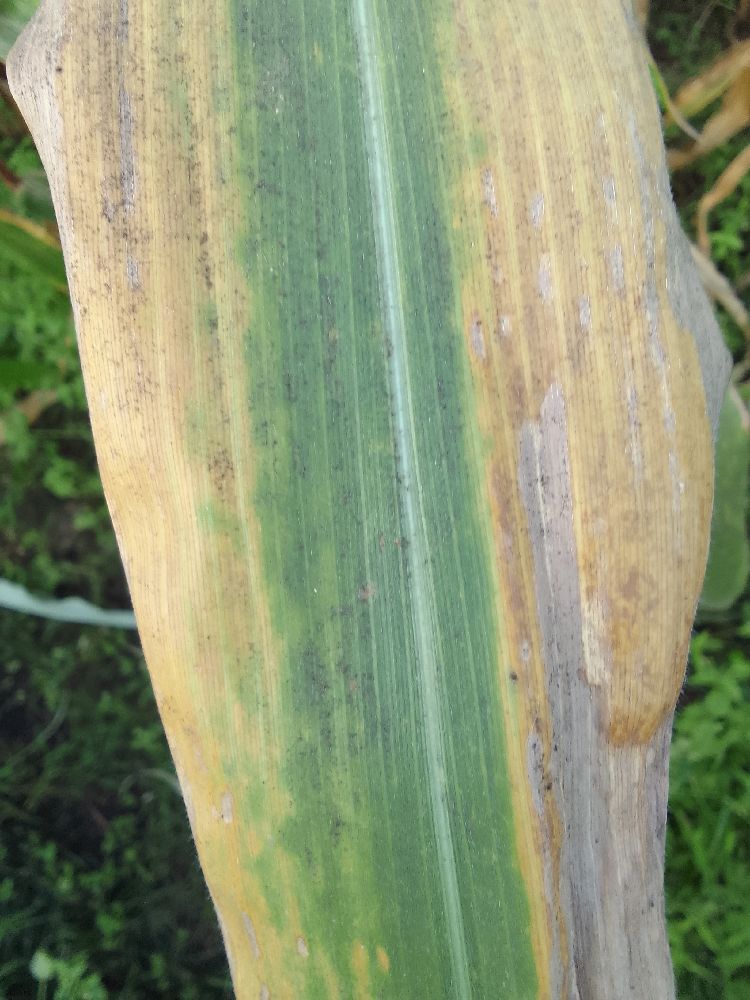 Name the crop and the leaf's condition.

maize, maize lethal necrosis
